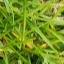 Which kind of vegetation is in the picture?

grass
